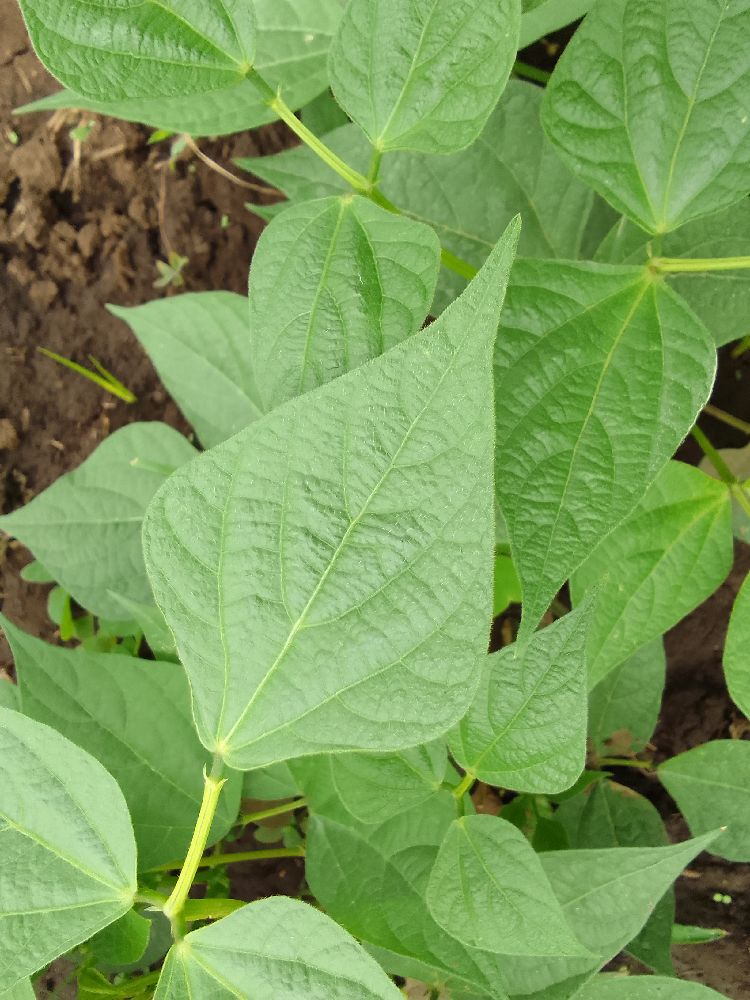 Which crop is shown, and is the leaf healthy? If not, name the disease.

common bean, healthy
